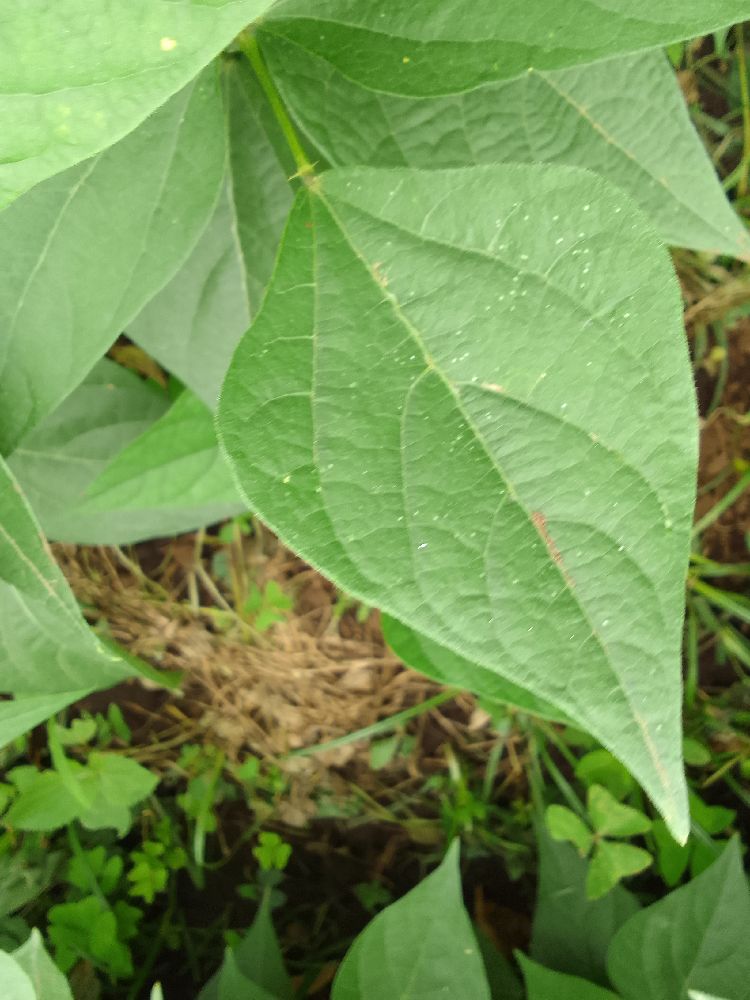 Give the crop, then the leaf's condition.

common bean, healthy
